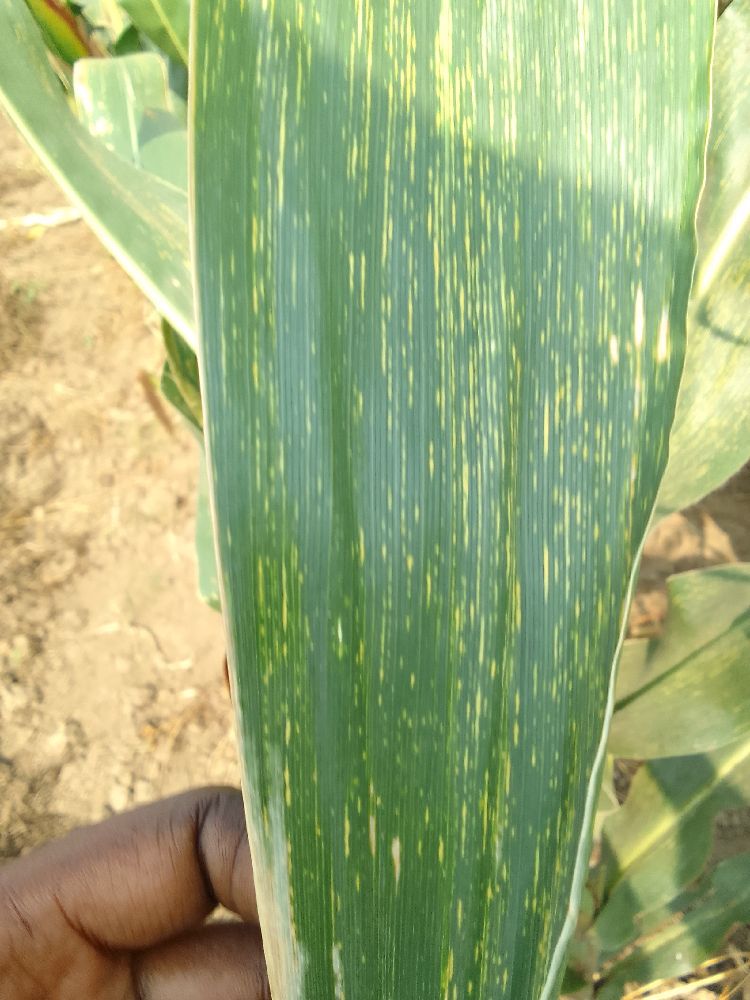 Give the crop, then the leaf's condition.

maize, maize streak virus
